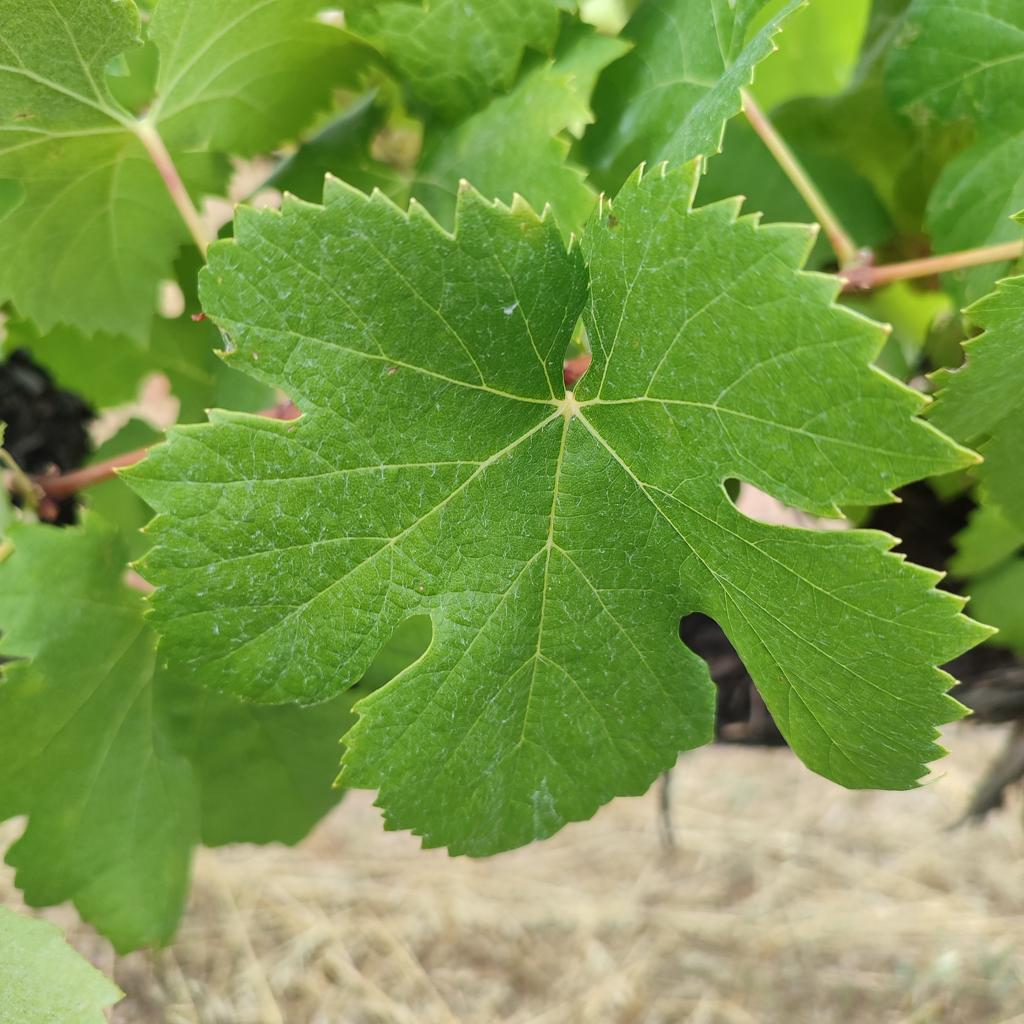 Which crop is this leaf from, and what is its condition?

grapevine, healthy
